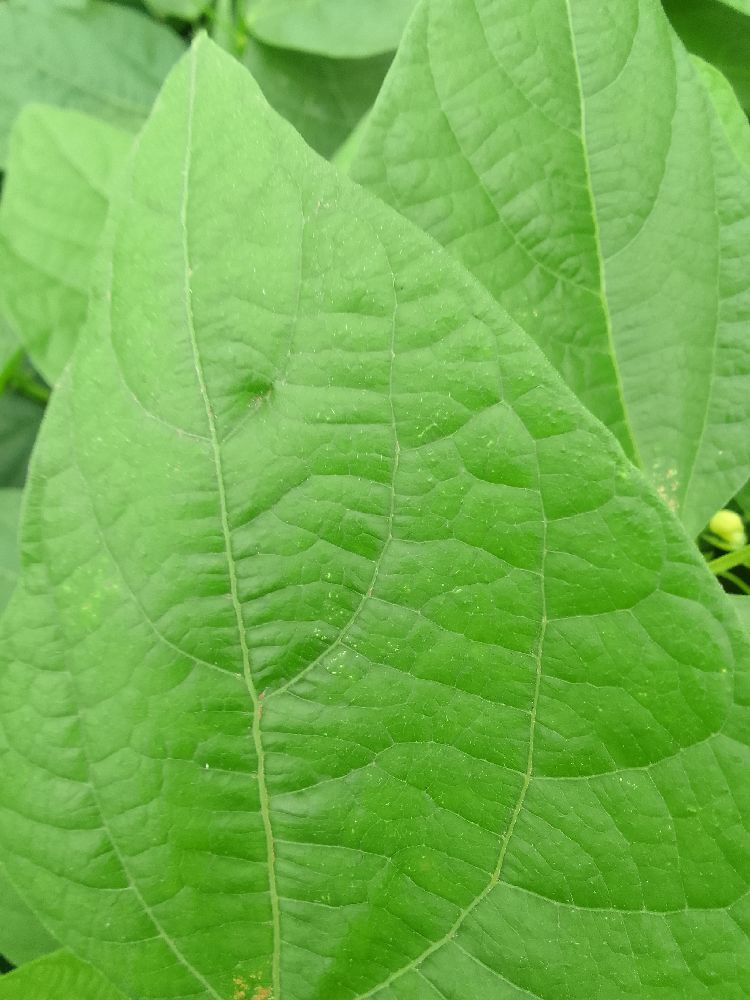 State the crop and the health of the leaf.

common bean, healthy
